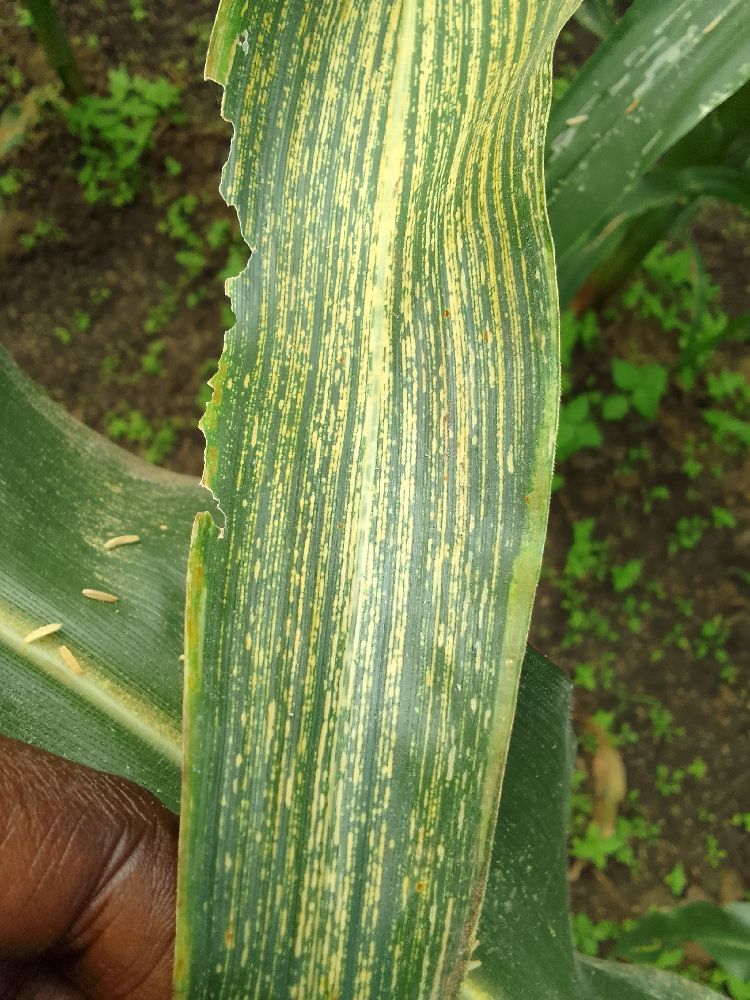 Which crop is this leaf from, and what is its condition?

maize, maize streak virus
